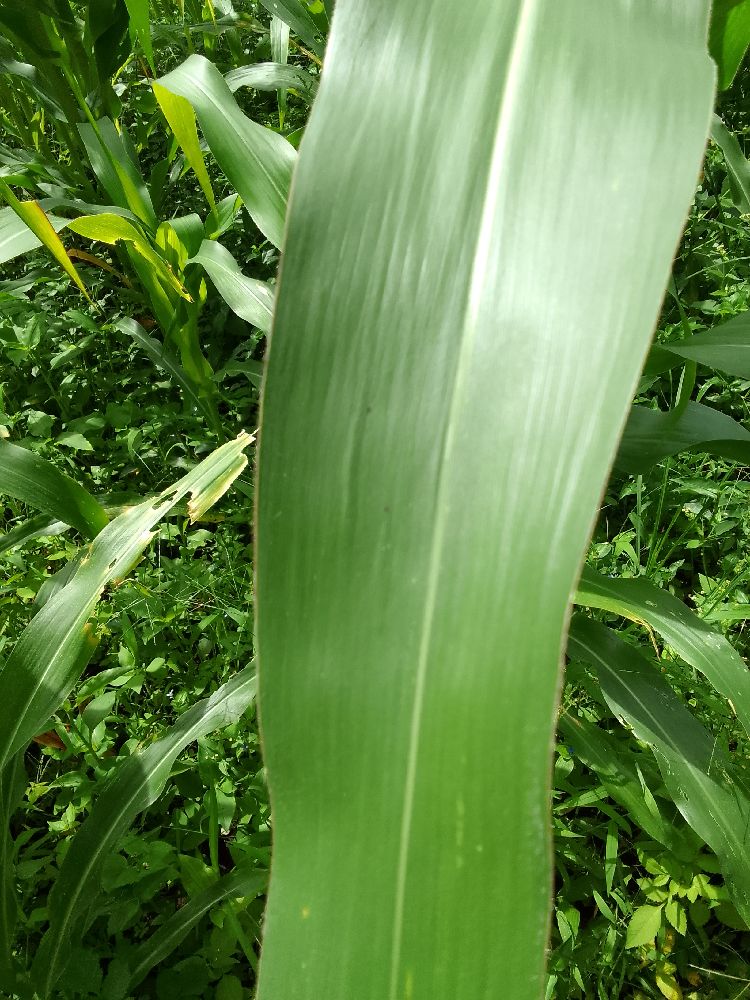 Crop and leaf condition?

maize, healthy
